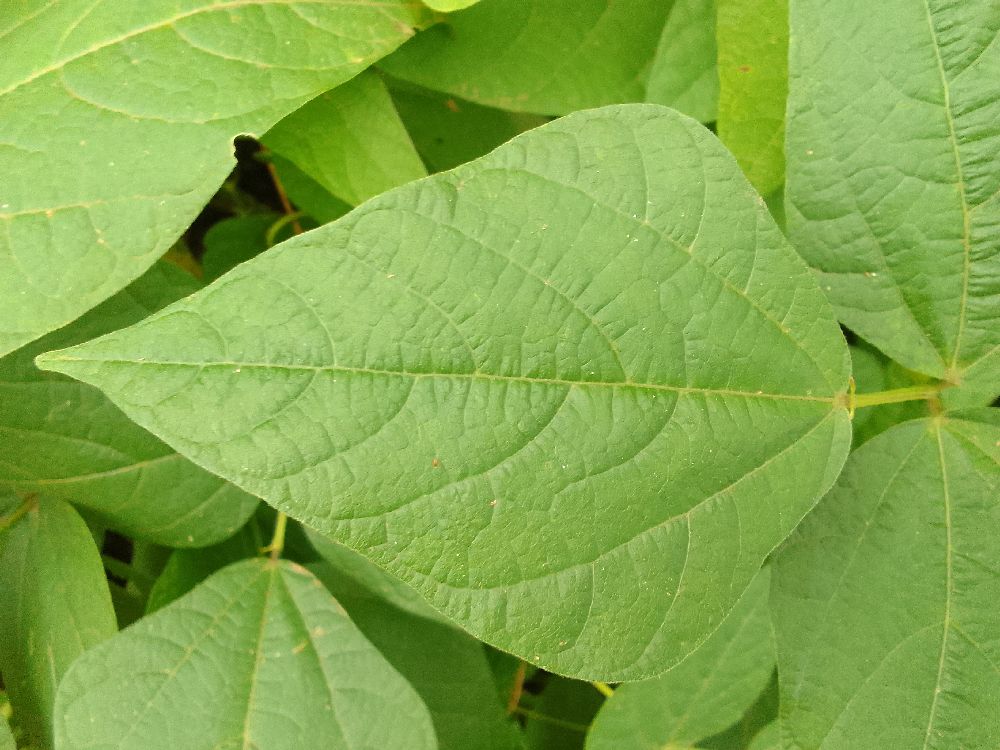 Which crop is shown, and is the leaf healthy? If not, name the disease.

common bean, healthy
